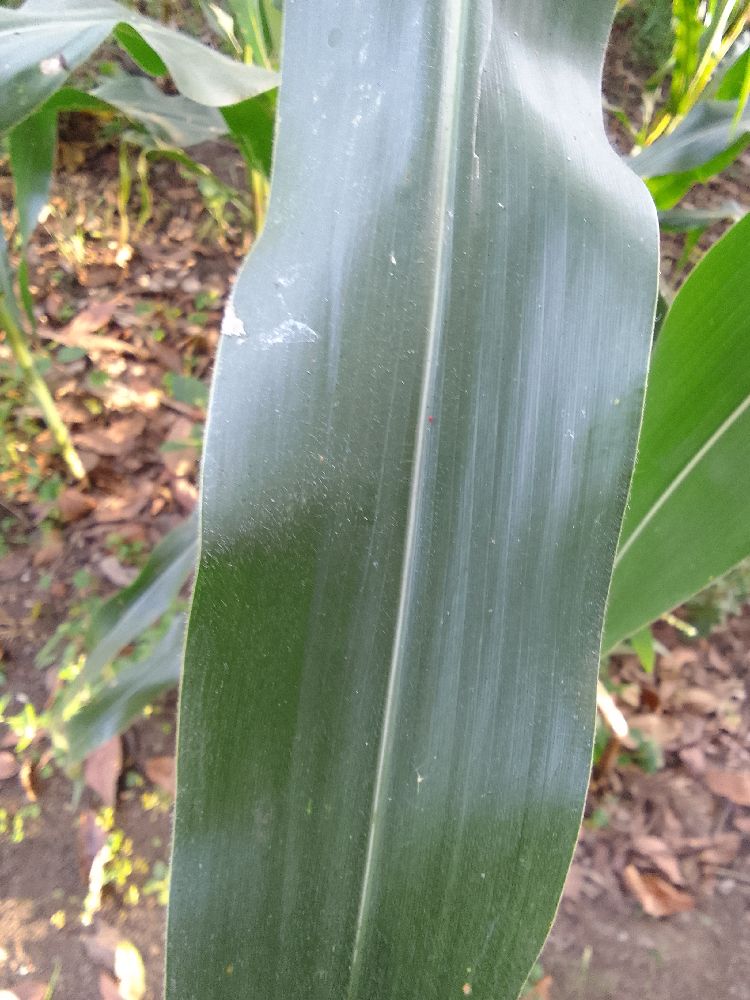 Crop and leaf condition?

maize, healthy
